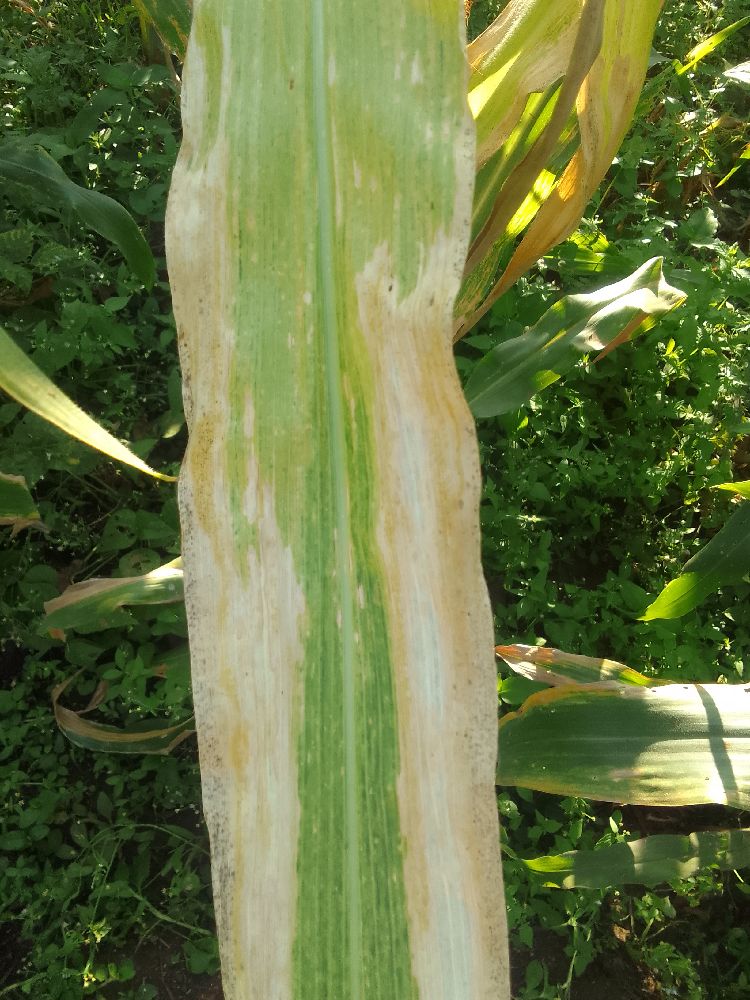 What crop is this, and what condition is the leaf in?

maize, maize lethal necrosis
